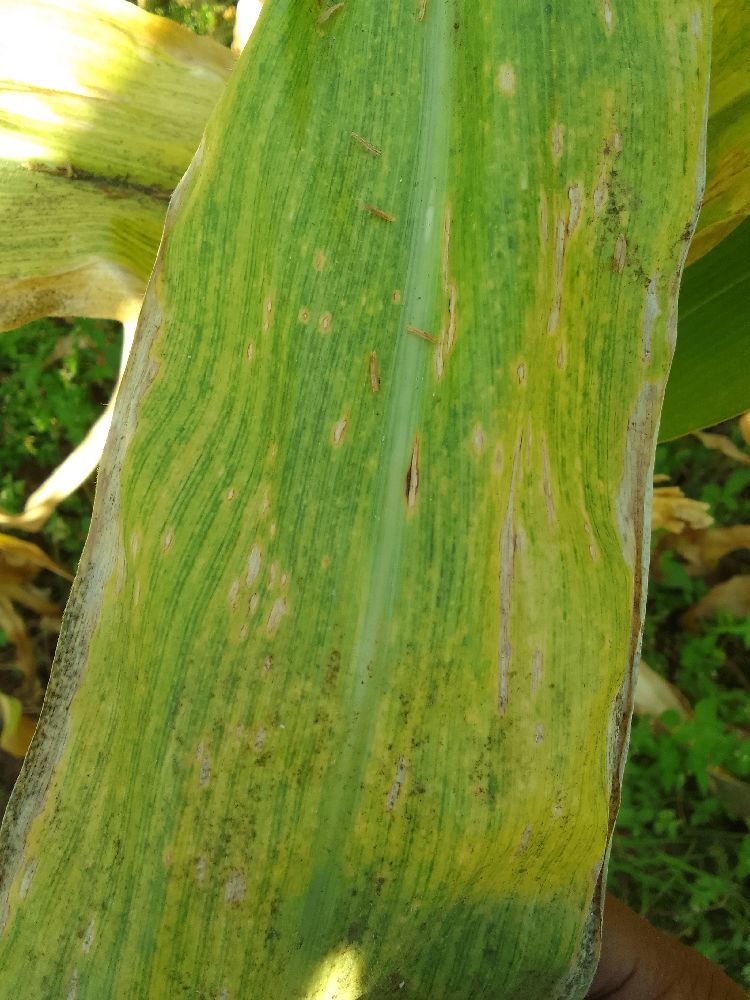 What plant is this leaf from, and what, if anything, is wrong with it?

maize, maize lethal necrosis
